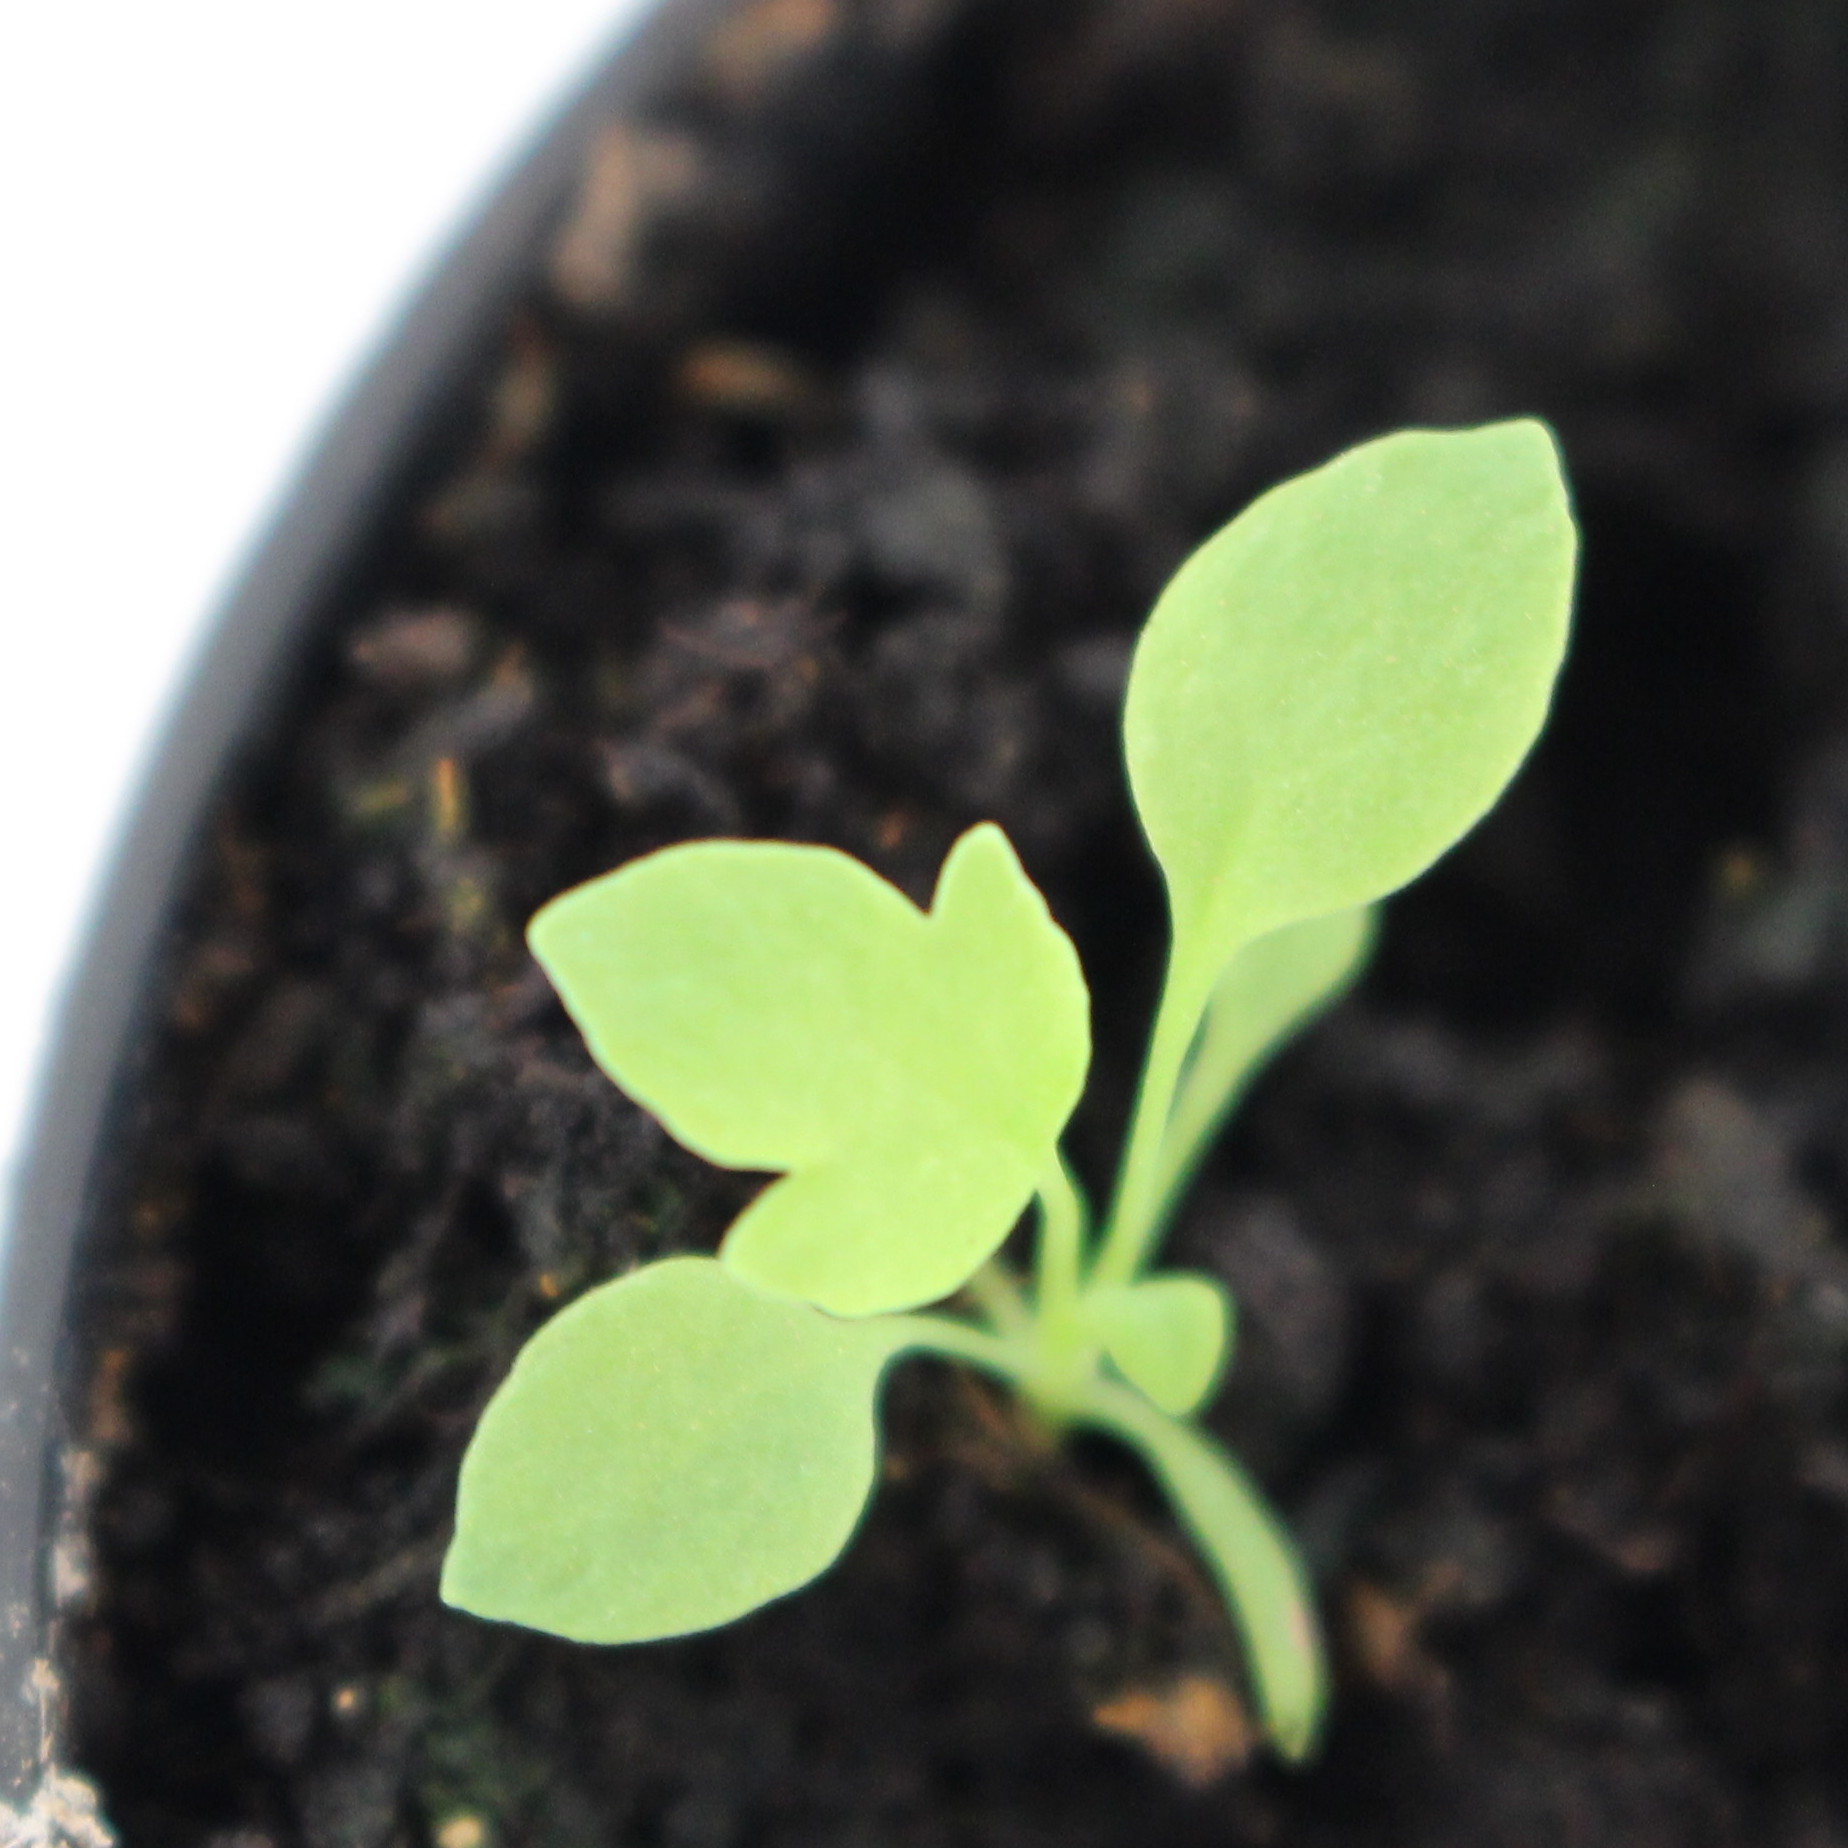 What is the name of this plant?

Papaver rhoeas
